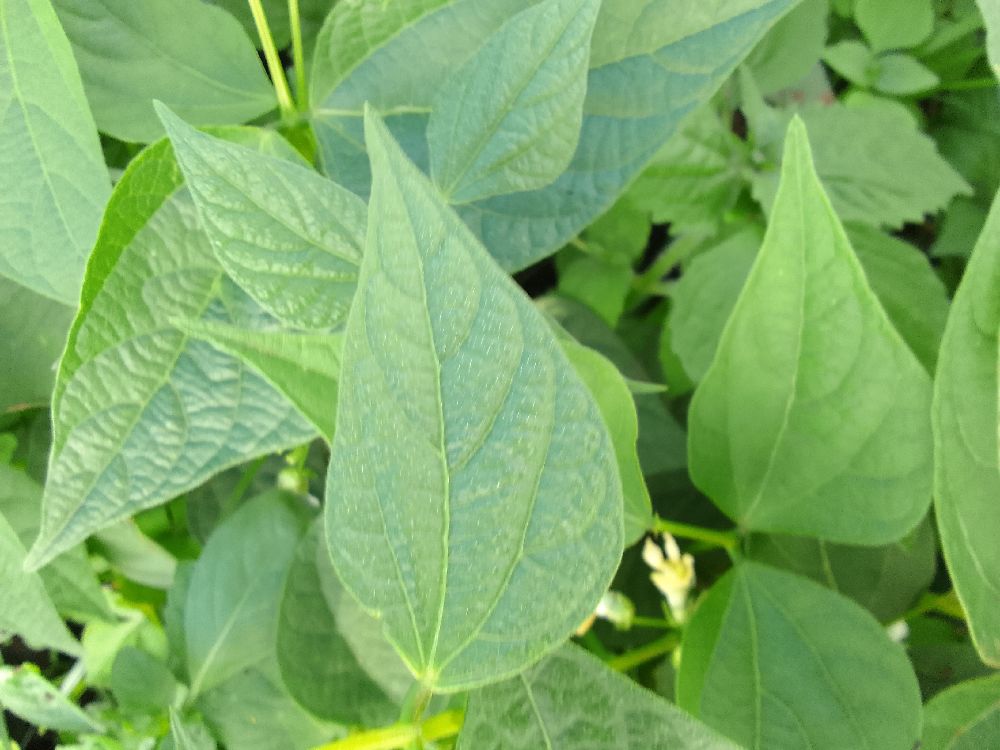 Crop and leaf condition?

common bean, healthy
